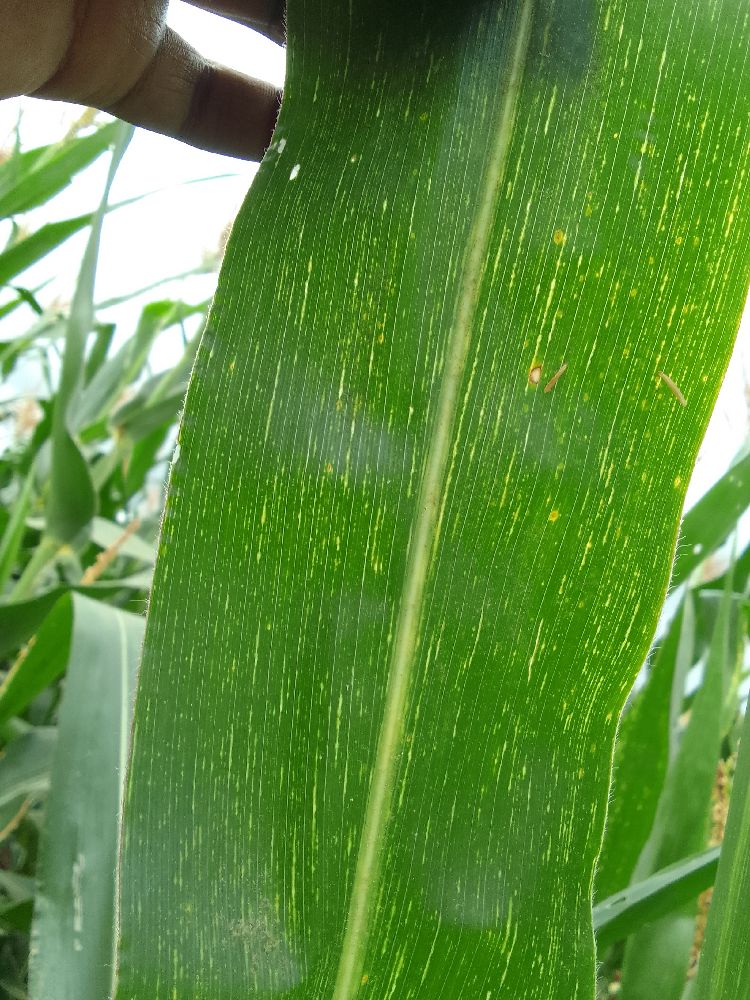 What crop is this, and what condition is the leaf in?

maize, maize streak virus
